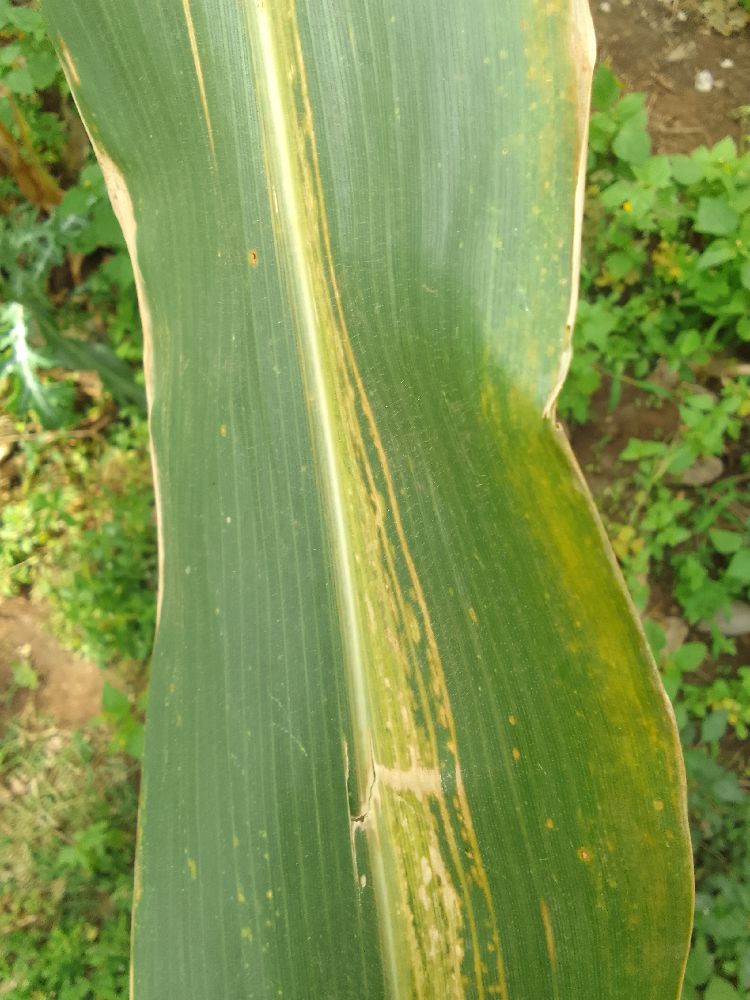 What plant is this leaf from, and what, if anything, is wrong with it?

maize, maize lethal necrosis
